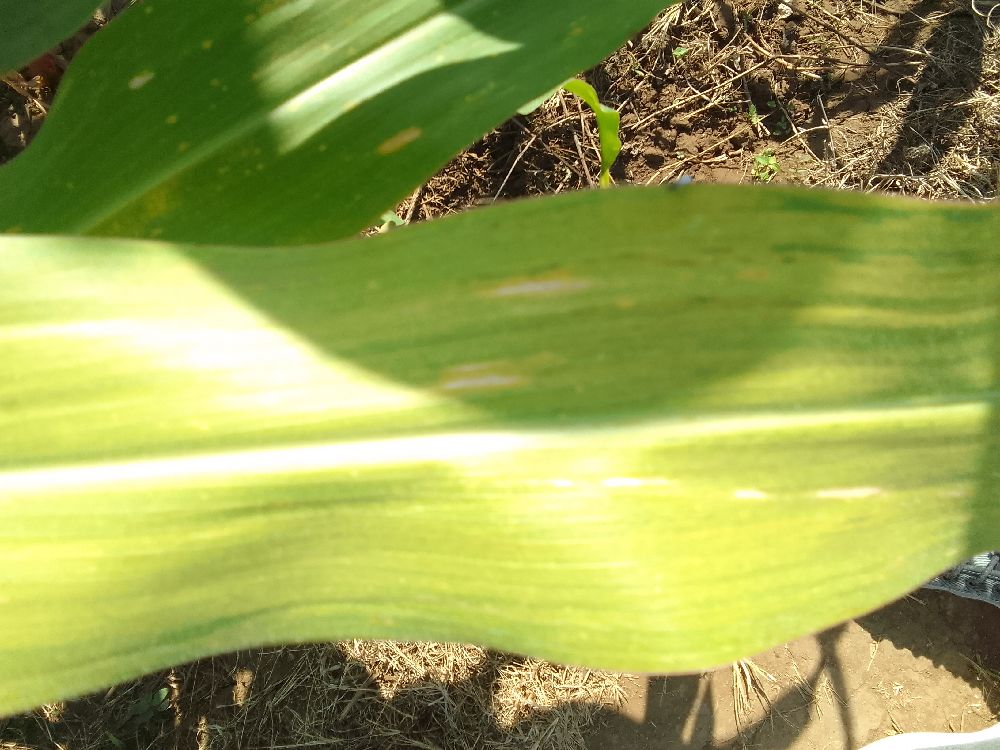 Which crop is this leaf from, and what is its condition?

maize, maize lethal necrosis
